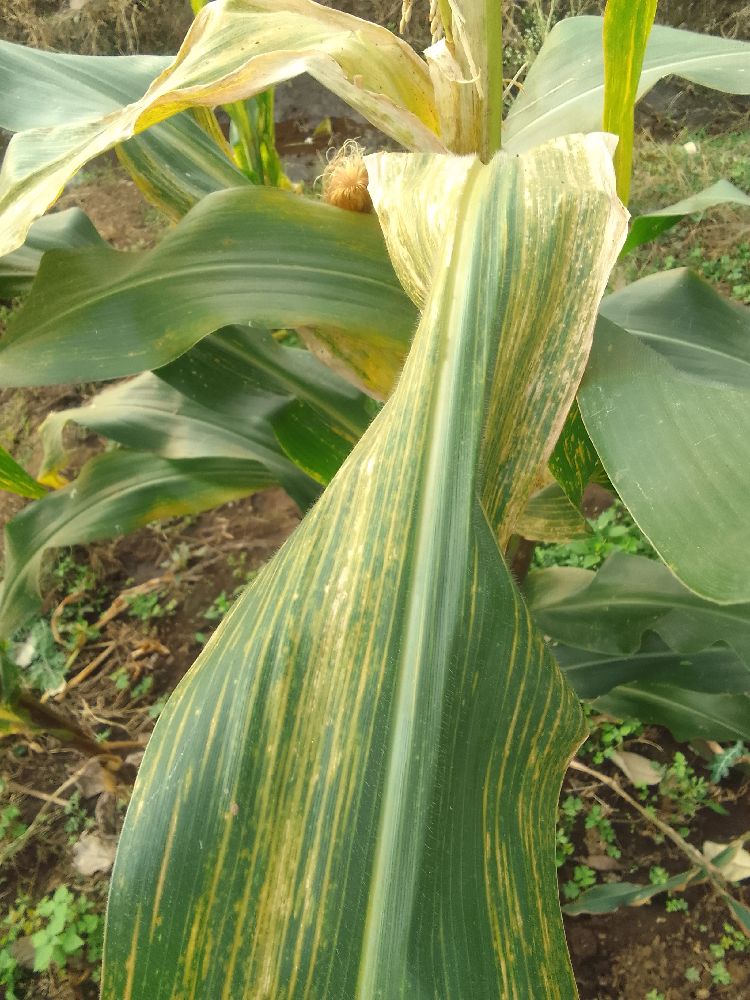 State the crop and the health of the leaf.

maize, maize streak virus
